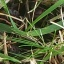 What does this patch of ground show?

grass
